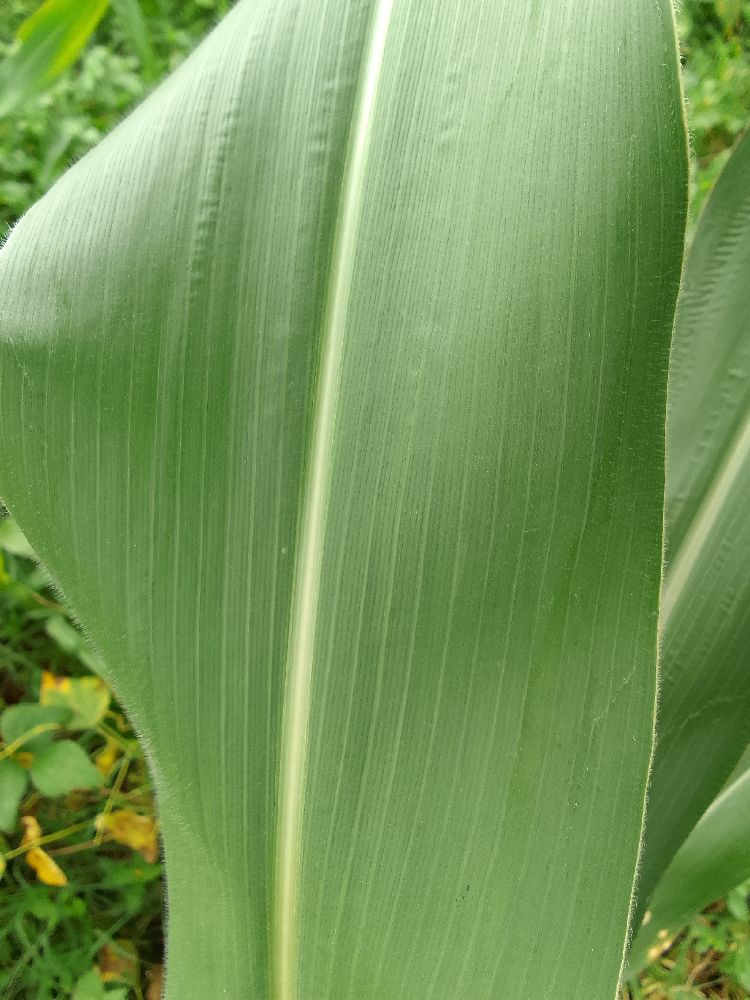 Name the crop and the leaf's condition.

maize, healthy
